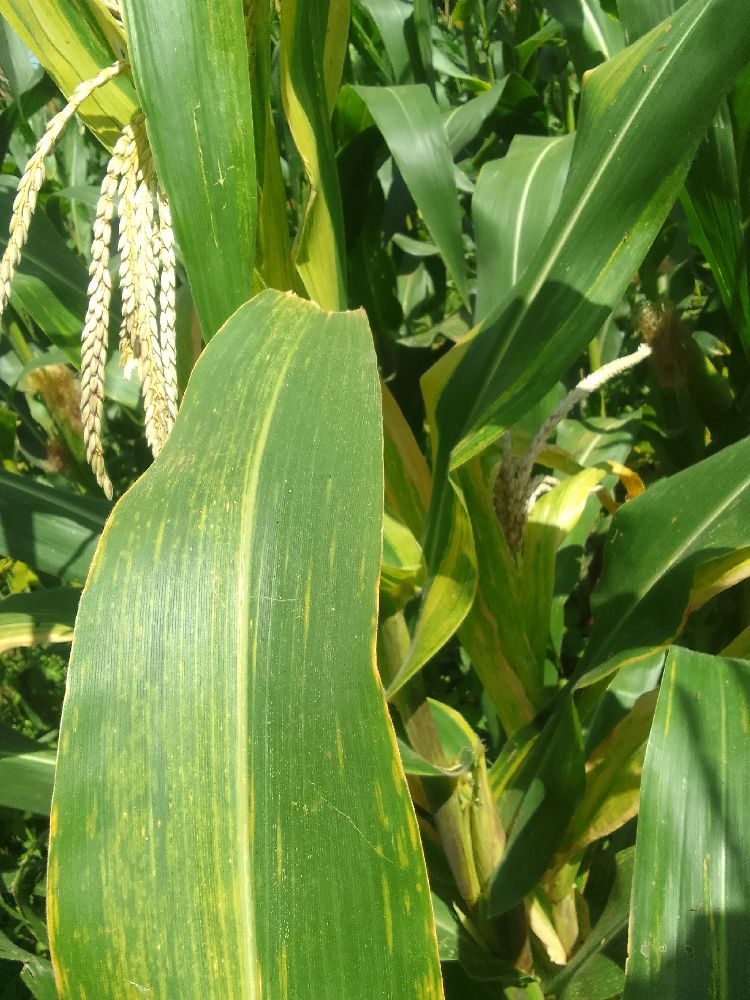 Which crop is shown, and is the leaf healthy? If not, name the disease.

maize, maize lethal necrosis
